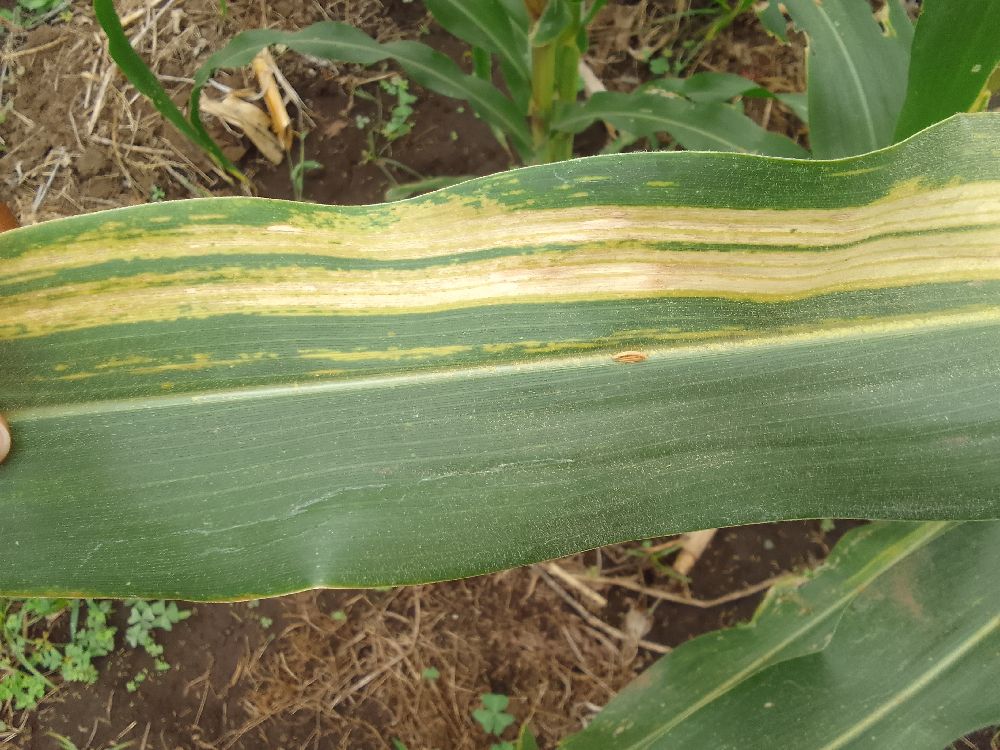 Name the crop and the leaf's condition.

maize, maize lethal necrosis
